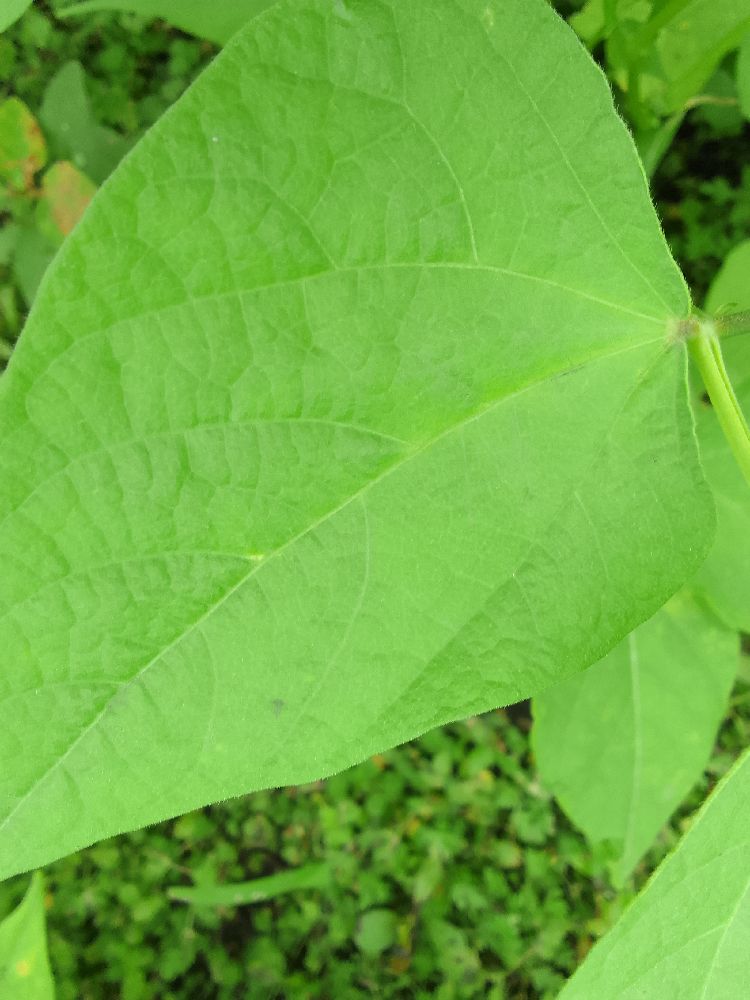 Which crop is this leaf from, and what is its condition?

common bean, healthy
